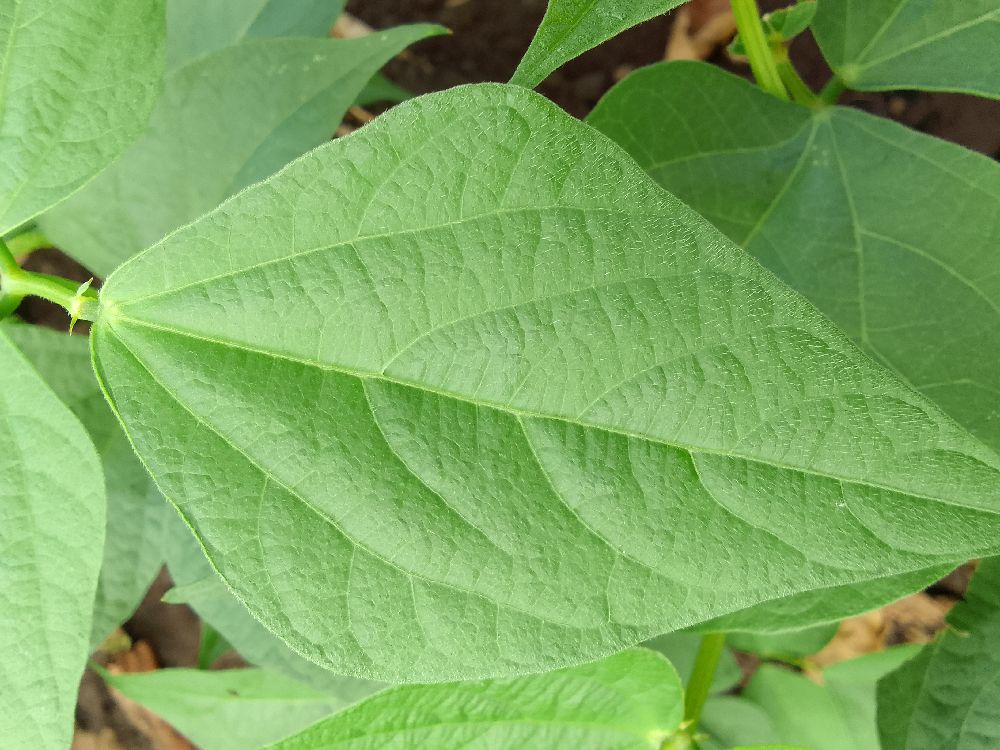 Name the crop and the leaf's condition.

common bean, healthy
